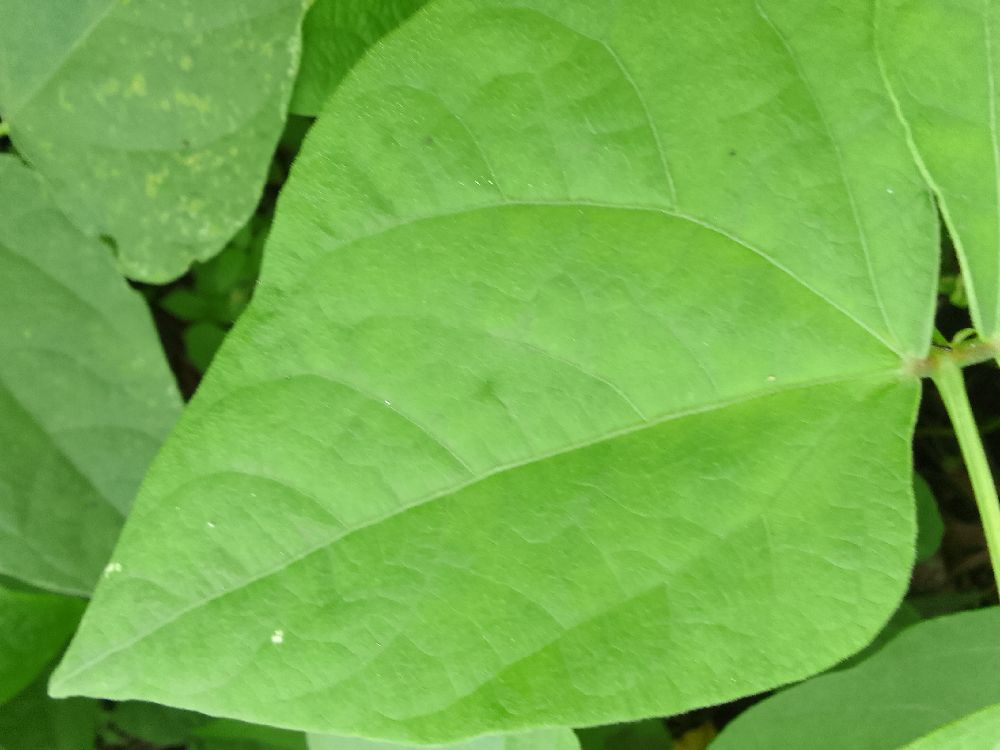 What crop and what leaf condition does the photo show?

common bean, healthy
